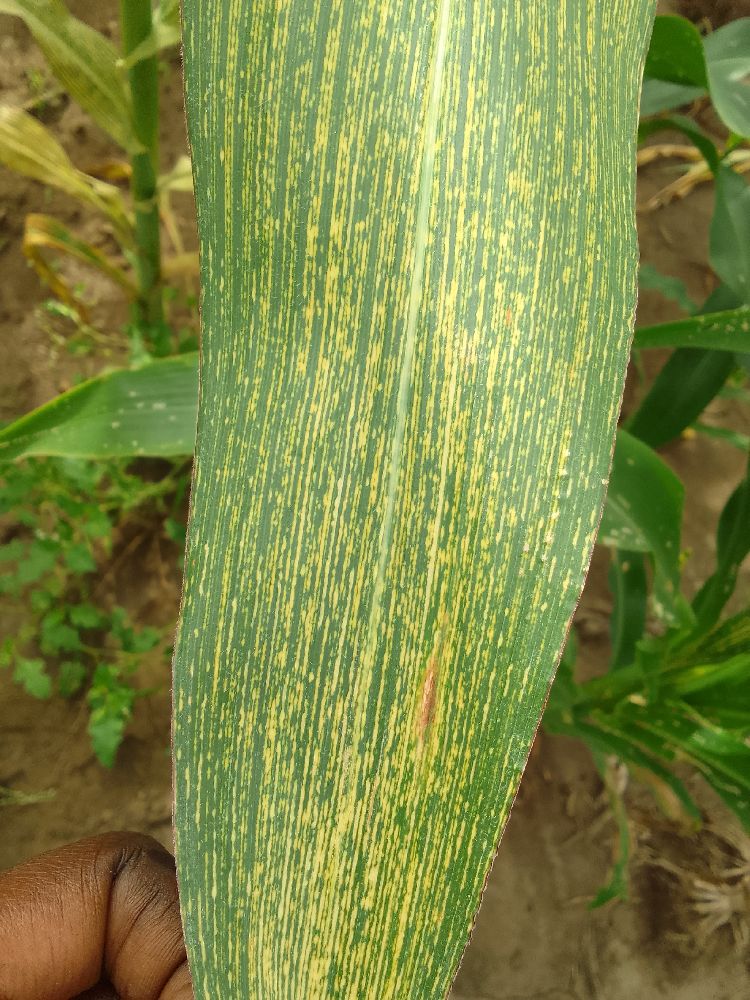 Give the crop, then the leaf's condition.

maize, maize streak virus
